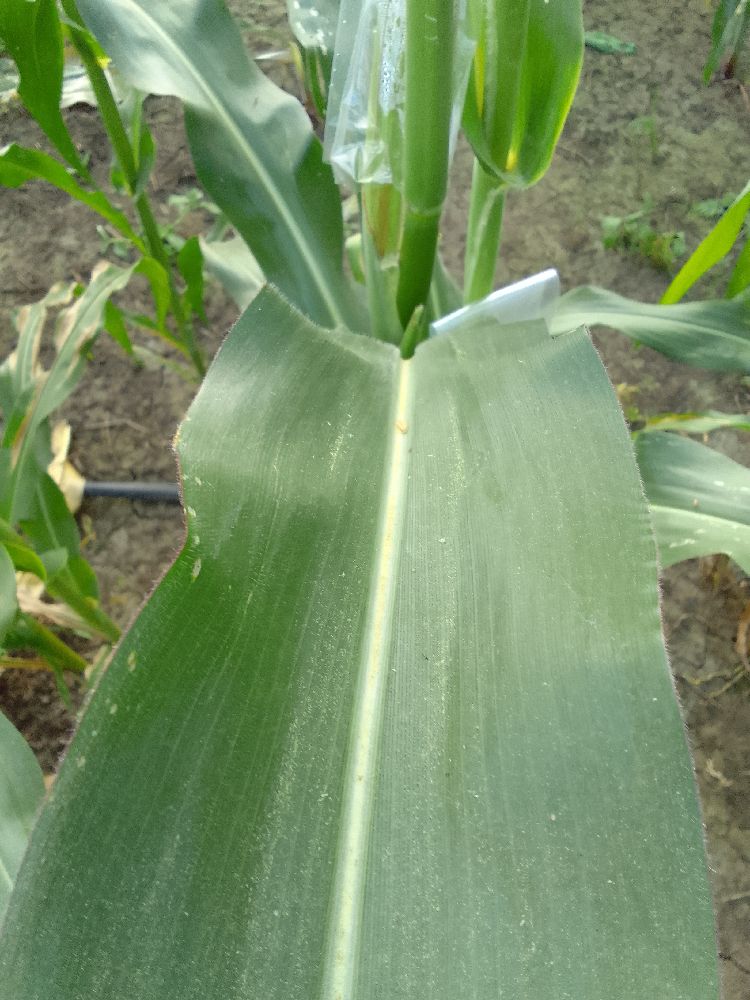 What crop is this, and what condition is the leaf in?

maize, healthy
